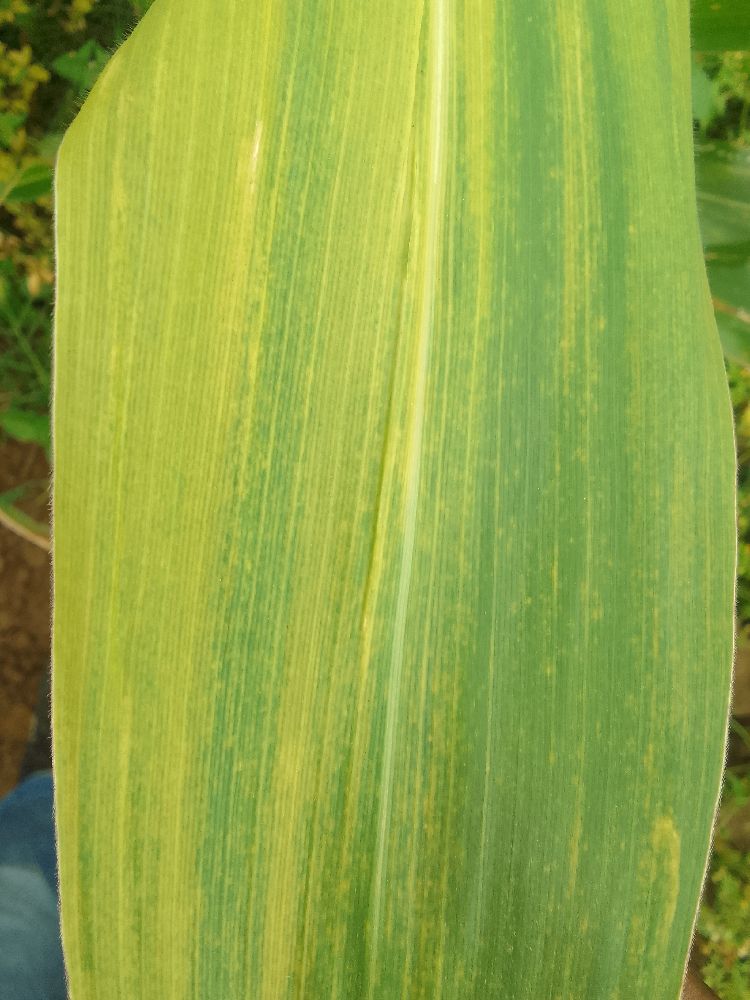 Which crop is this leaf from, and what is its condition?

maize, maize lethal necrosis
